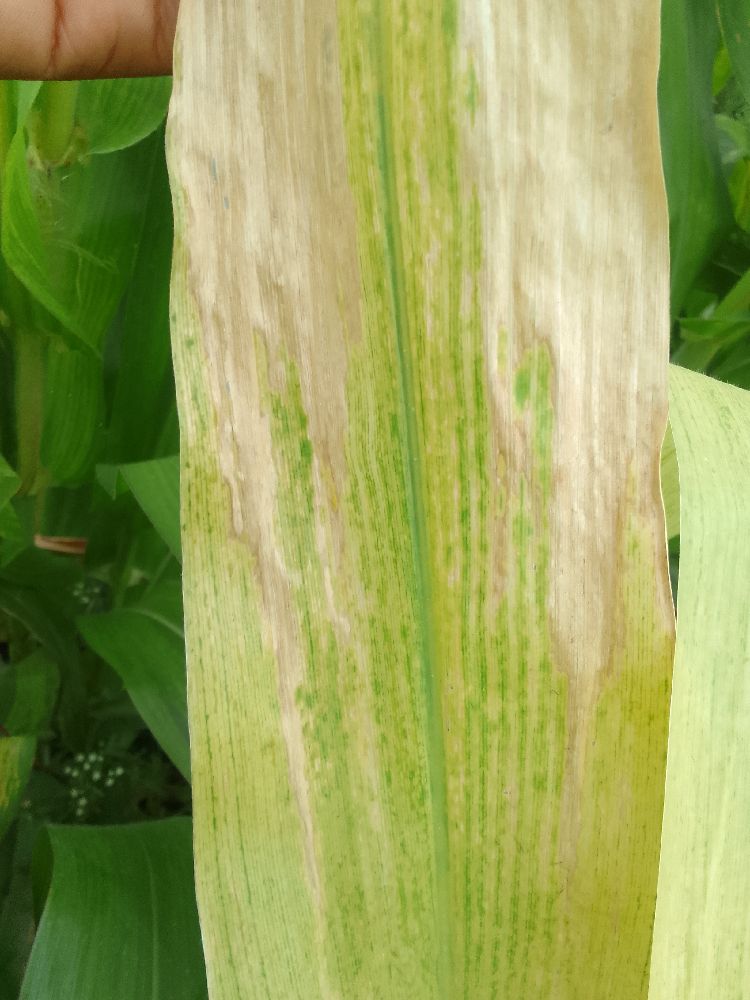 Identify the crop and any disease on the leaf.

maize, maize lethal necrosis
